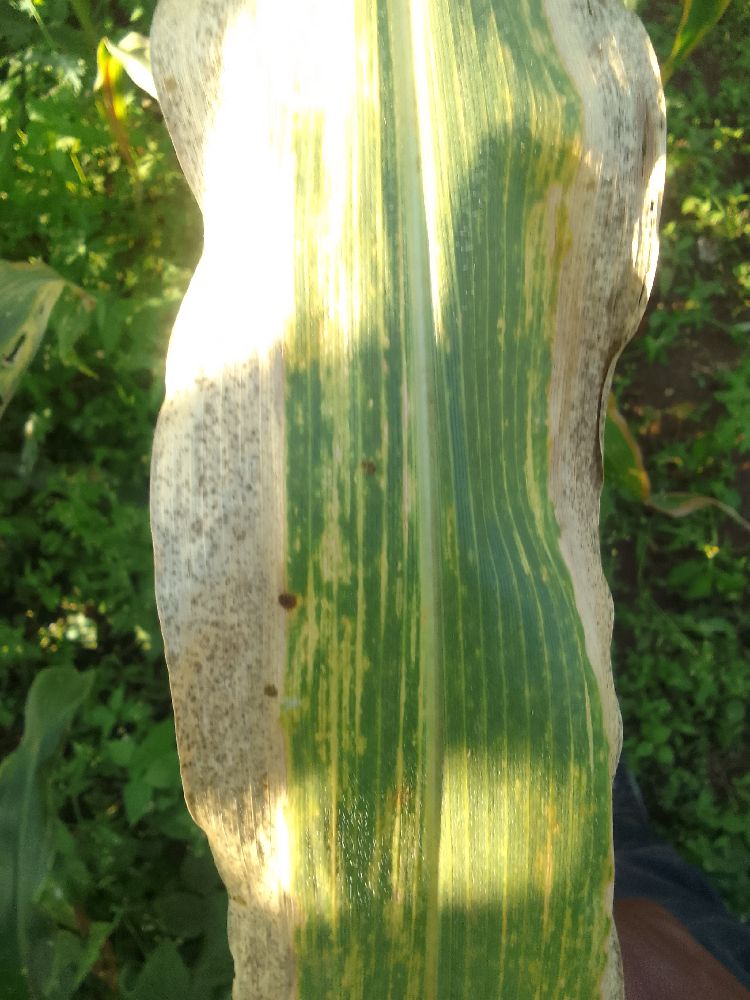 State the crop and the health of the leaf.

maize, maize lethal necrosis
